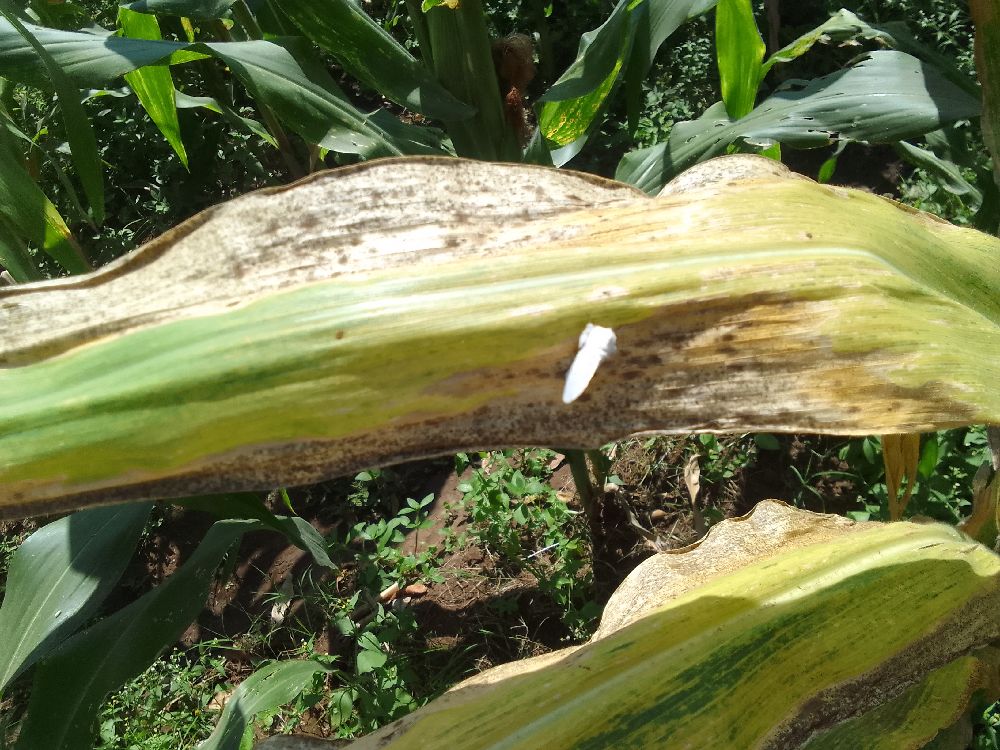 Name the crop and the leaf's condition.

maize, maize lethal necrosis
